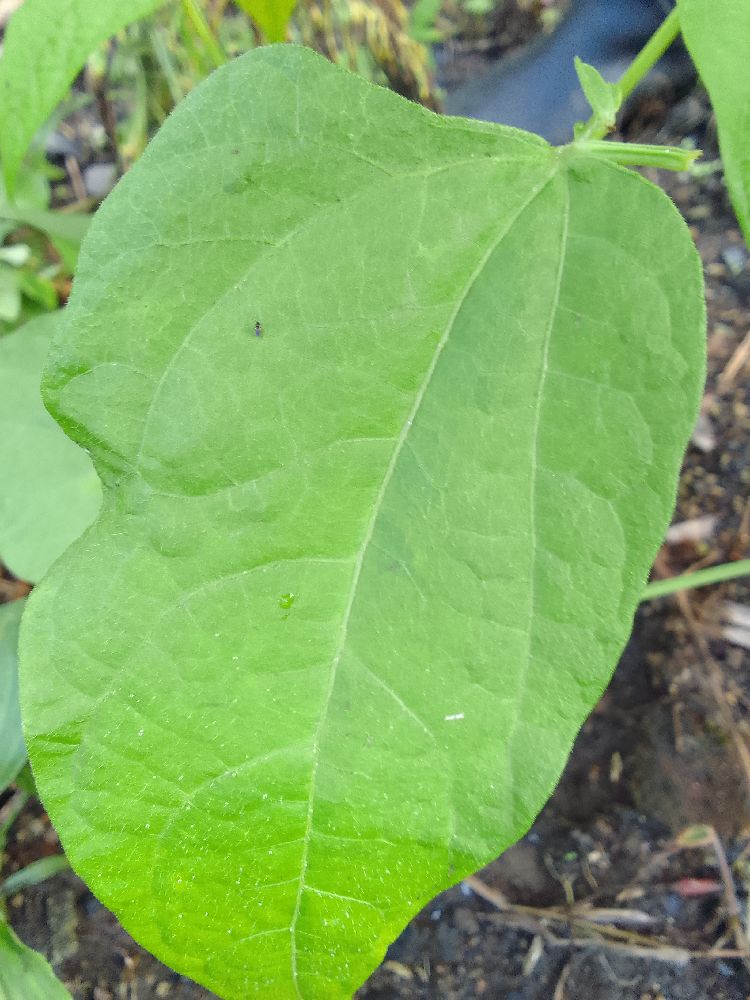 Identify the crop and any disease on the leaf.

common bean, healthy
